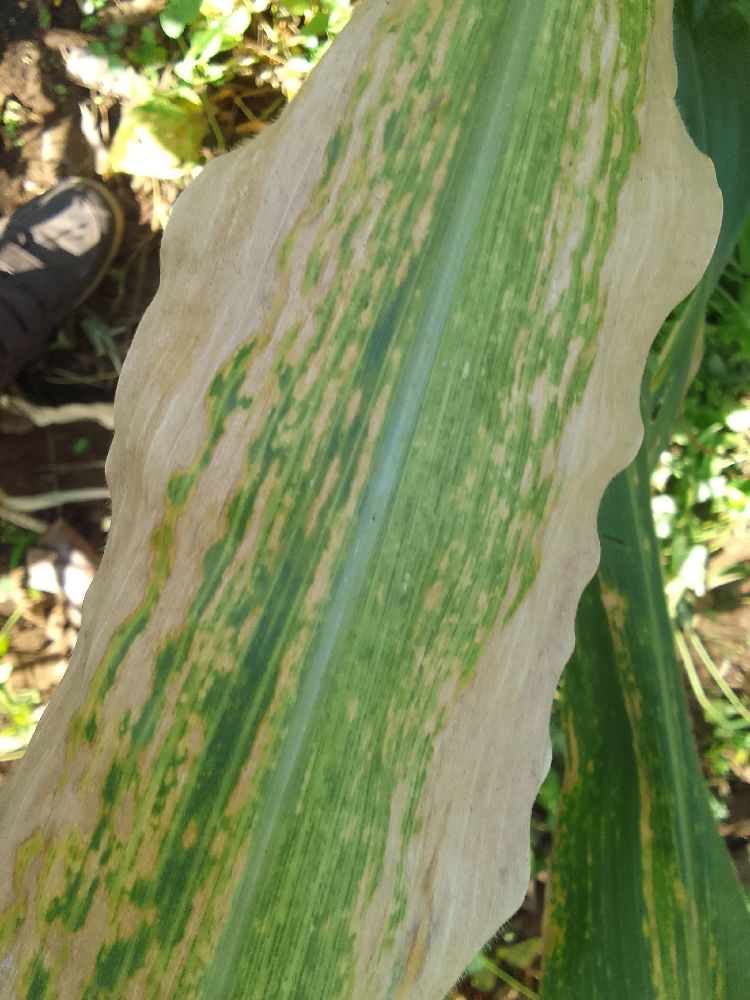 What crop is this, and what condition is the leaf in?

maize, maize lethal necrosis
